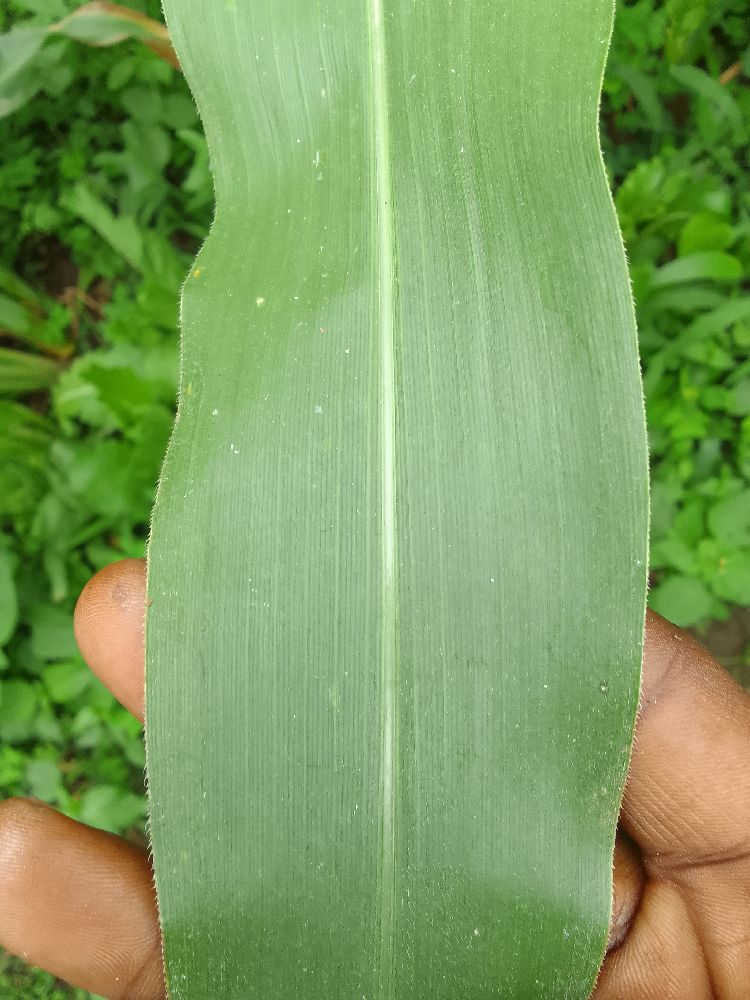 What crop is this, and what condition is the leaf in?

maize, healthy
